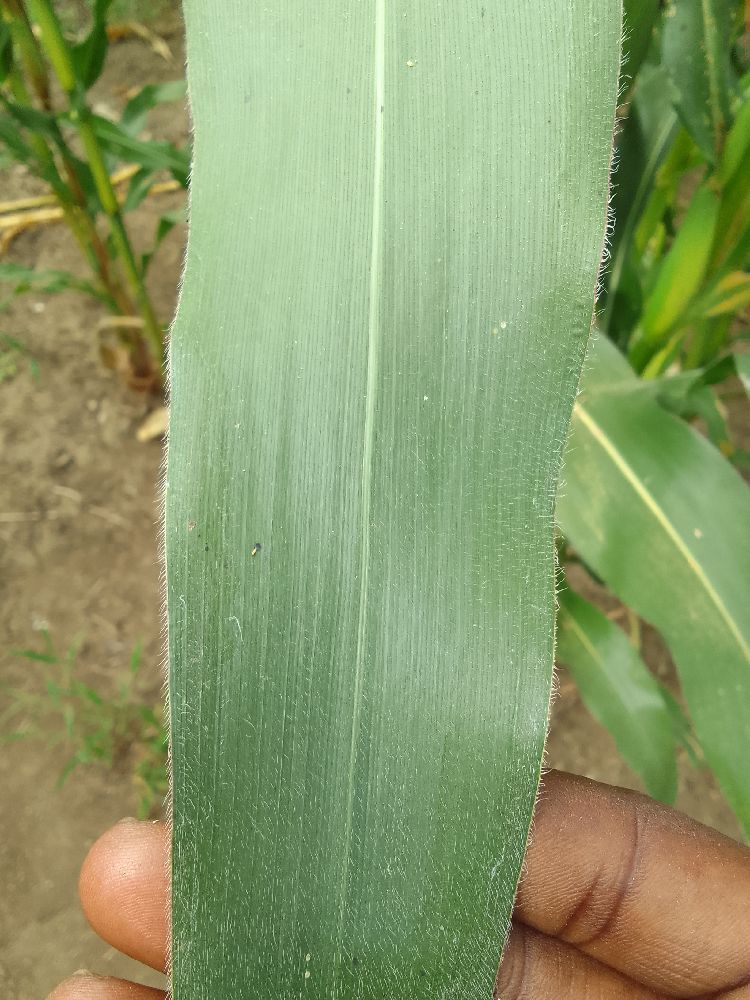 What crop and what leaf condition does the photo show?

maize, healthy
